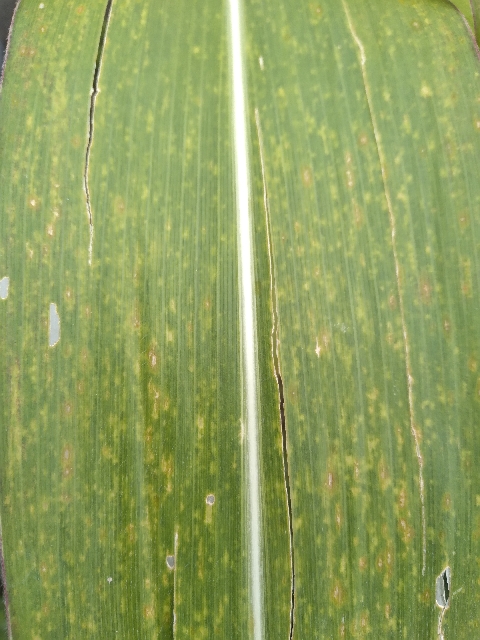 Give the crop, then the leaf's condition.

maize, maize lethal necrosis
